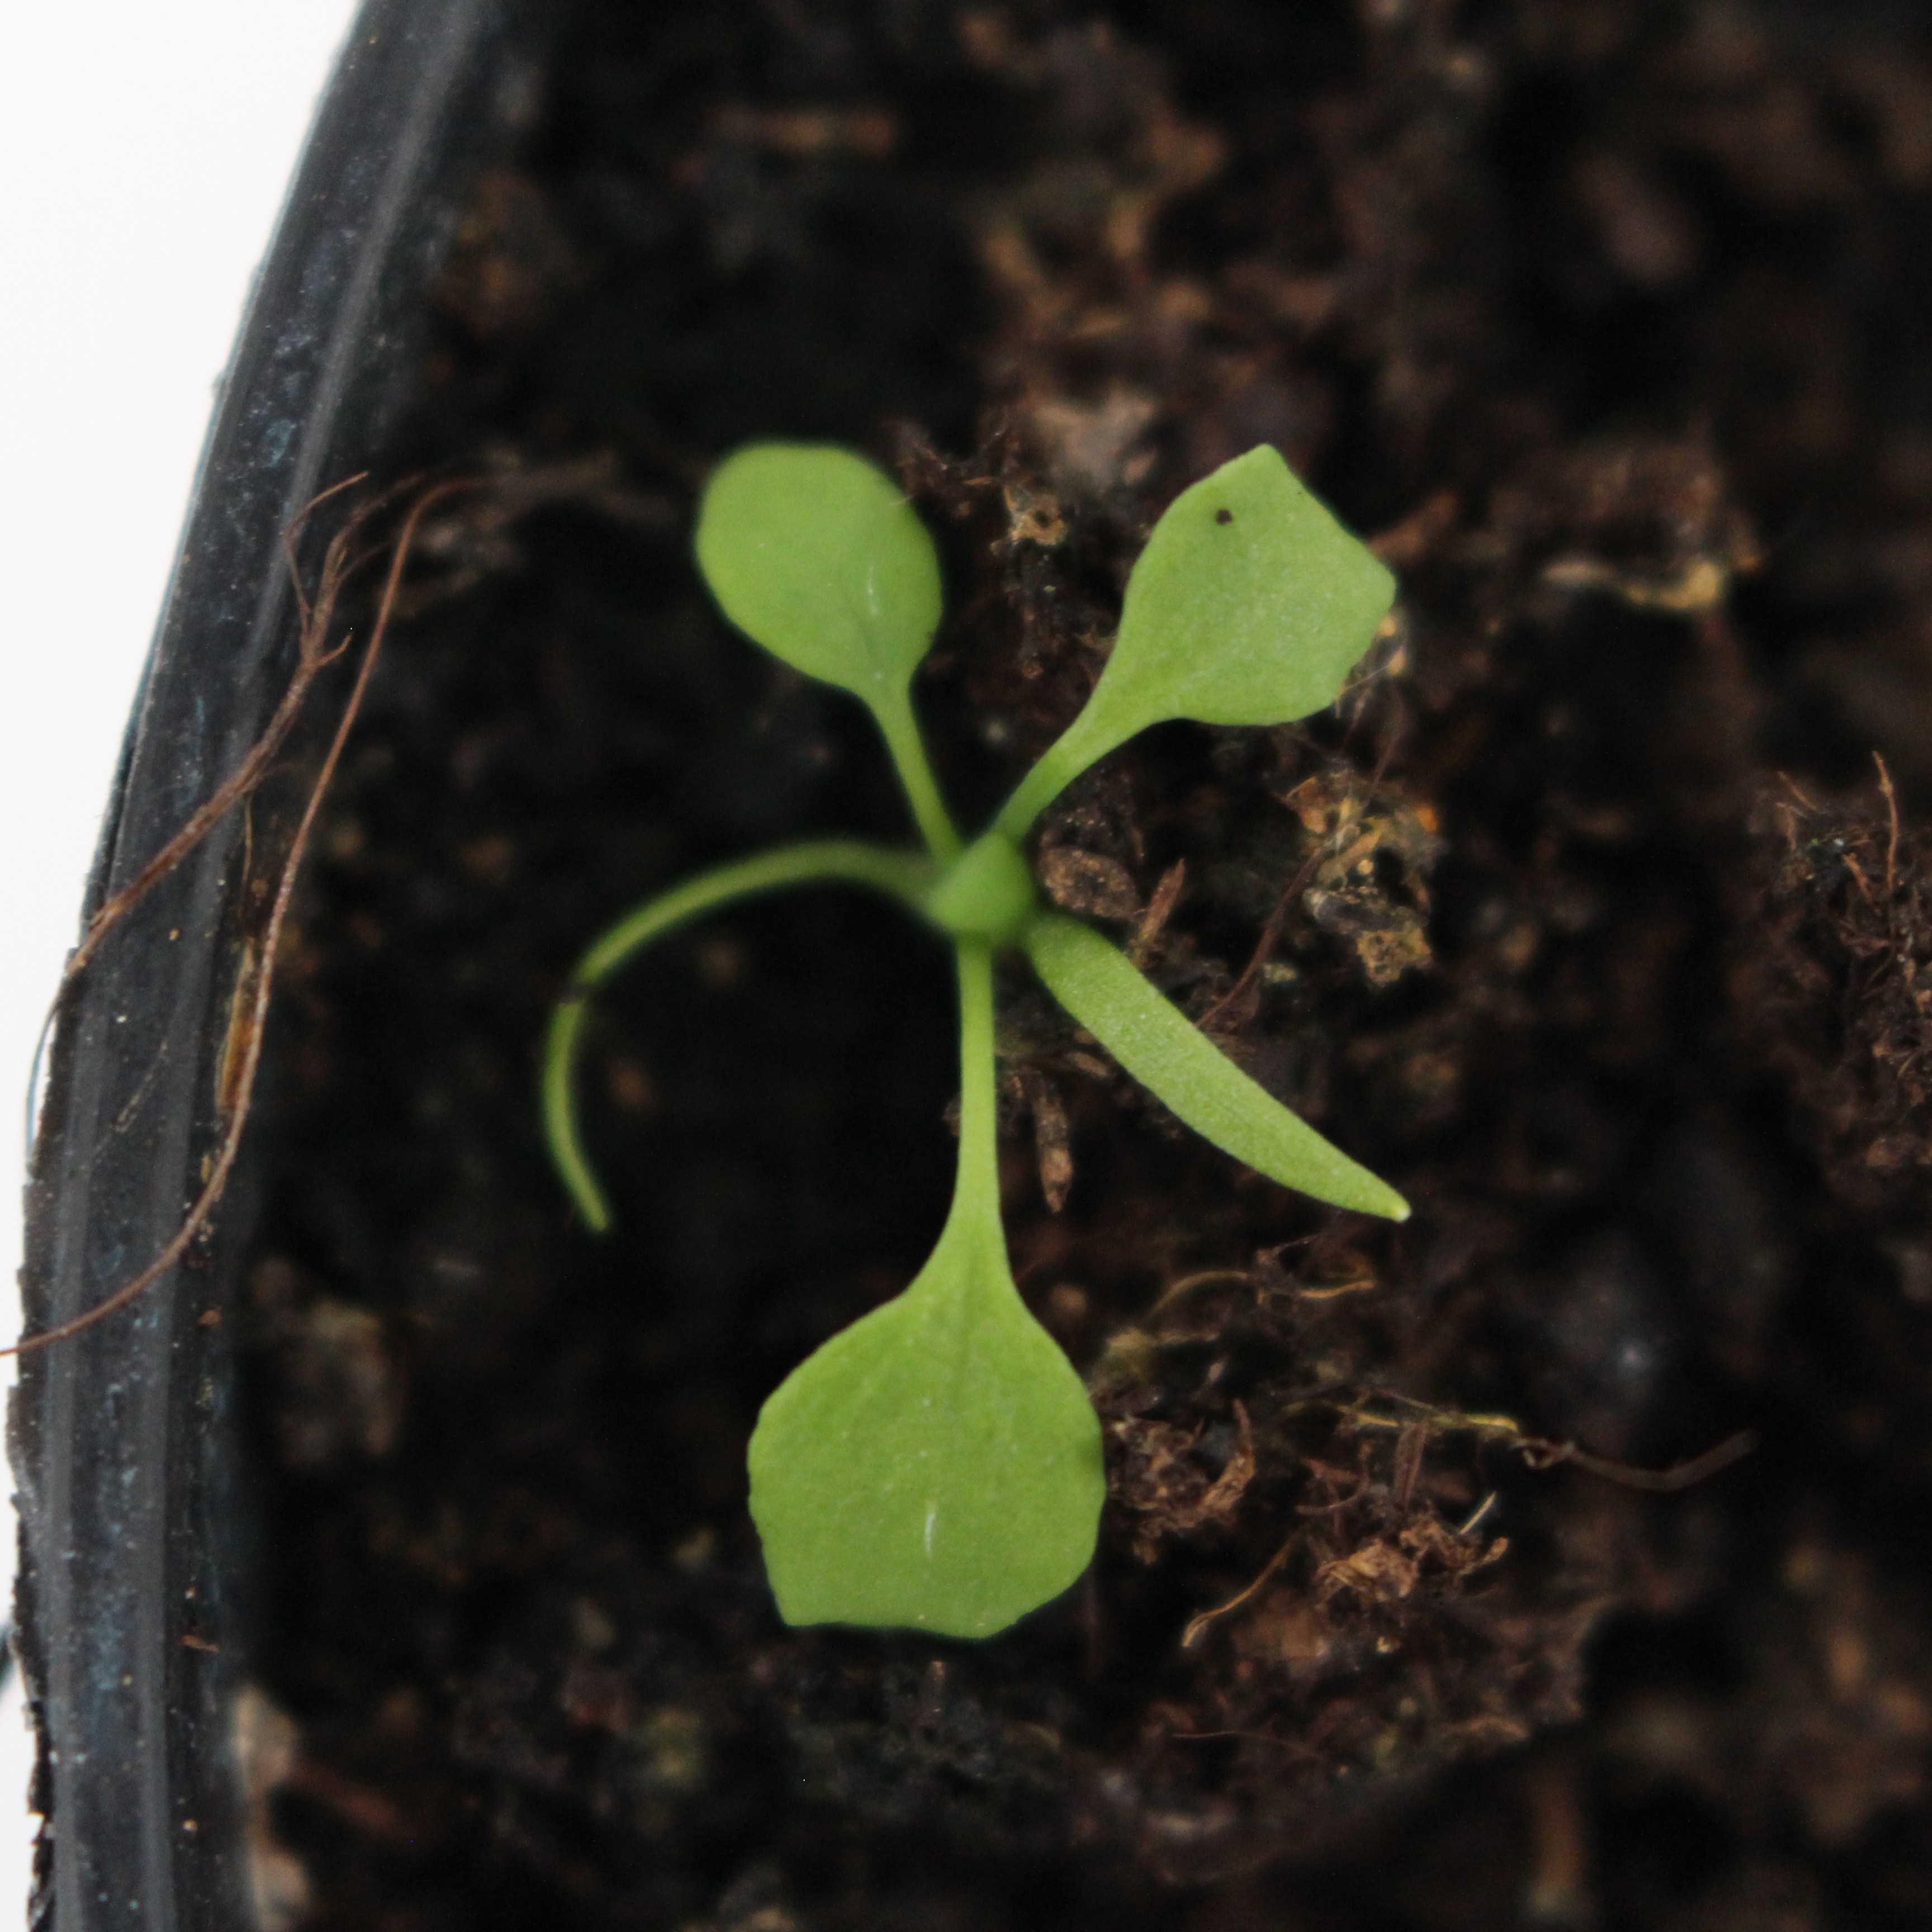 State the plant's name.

Papaver rhoeas
